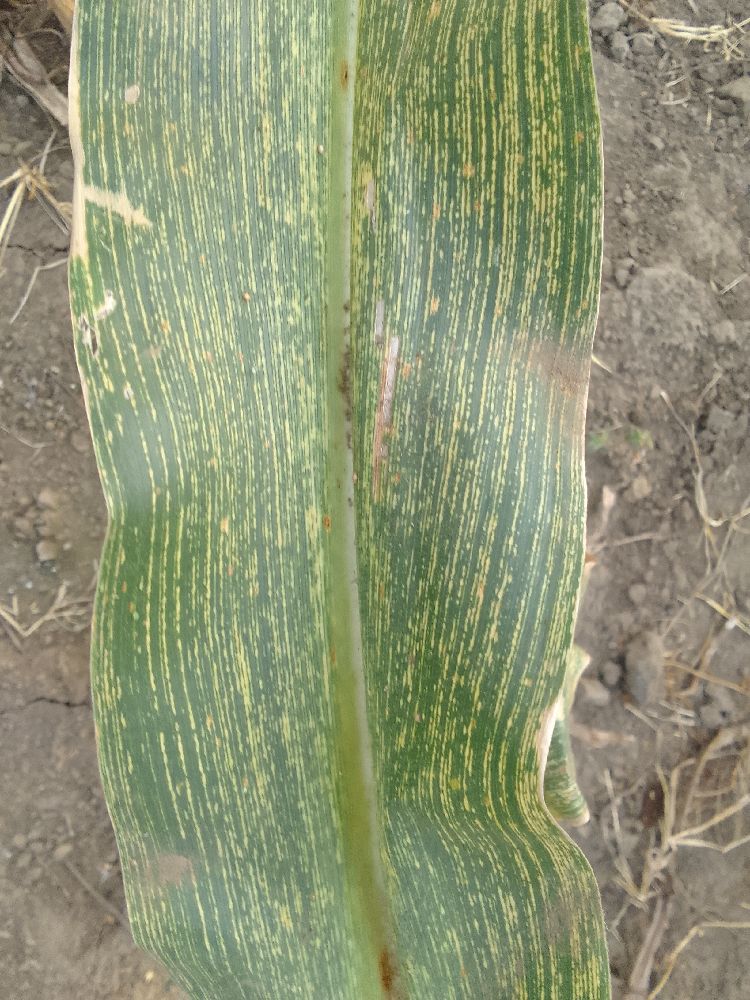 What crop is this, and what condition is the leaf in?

maize, maize streak virus
